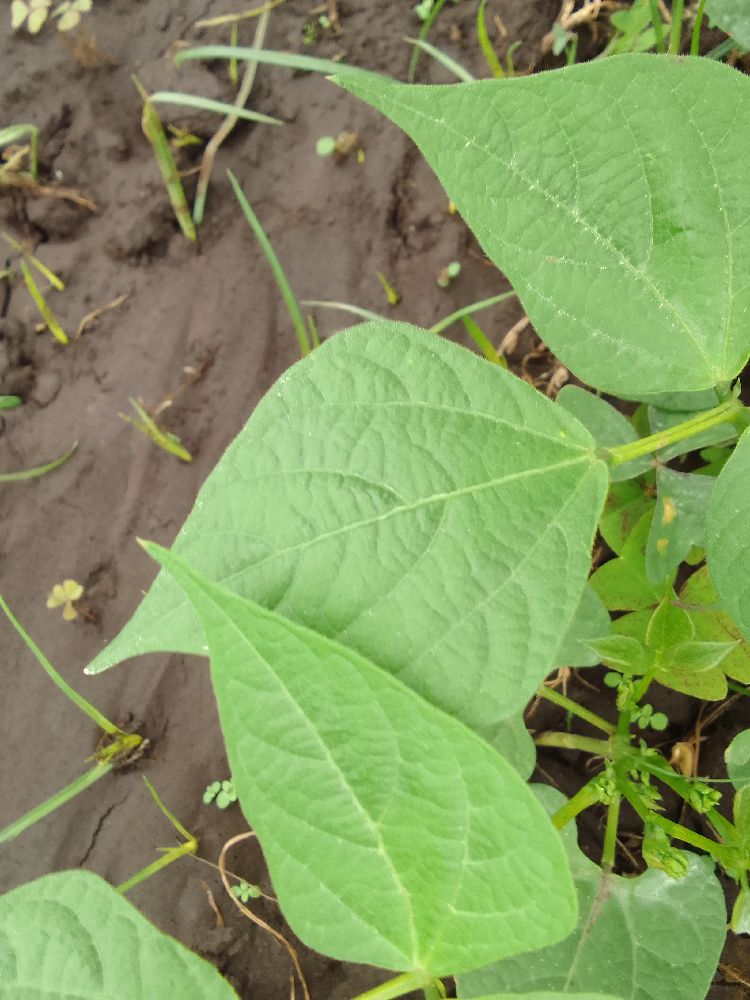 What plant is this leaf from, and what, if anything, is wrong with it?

common bean, healthy
